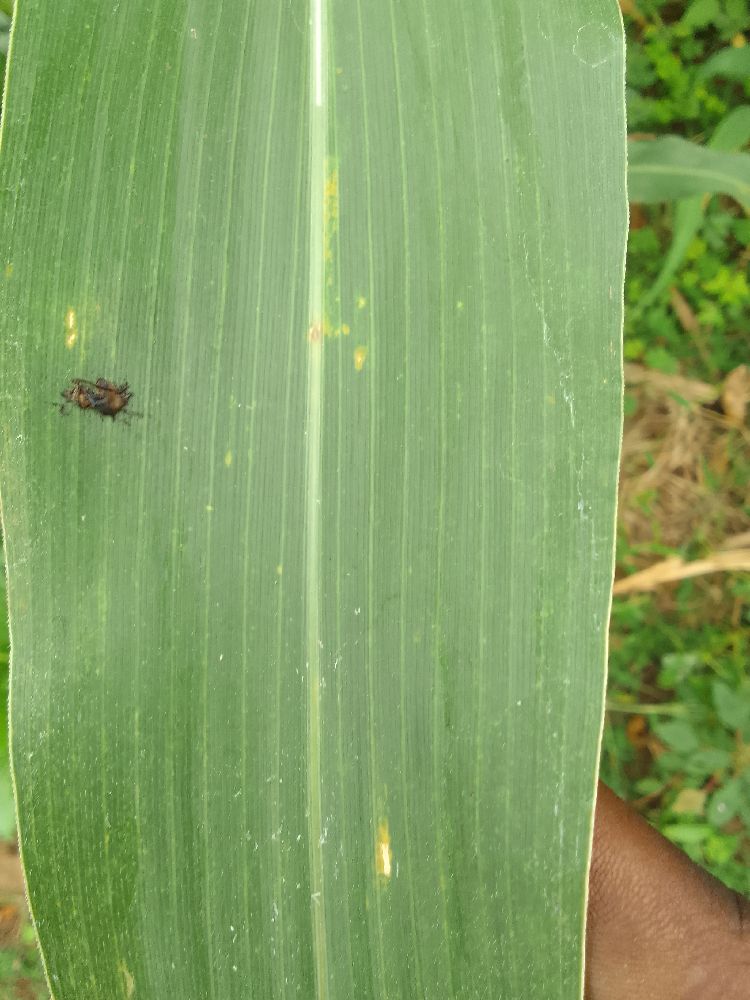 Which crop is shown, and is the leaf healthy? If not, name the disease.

maize, healthy
